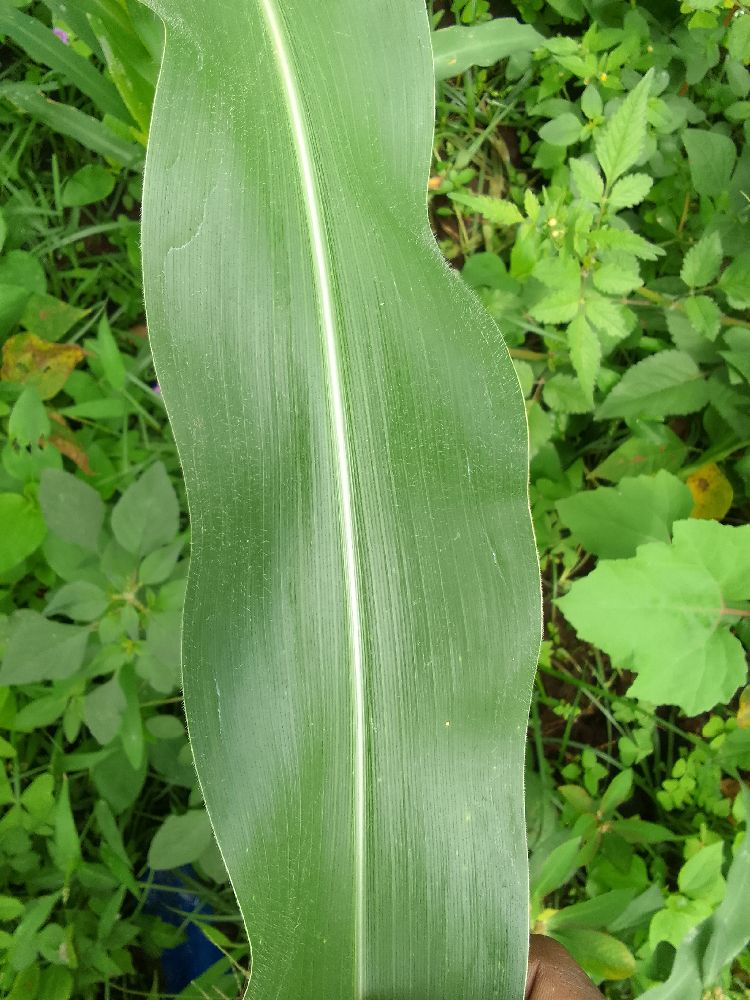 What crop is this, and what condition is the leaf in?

maize, healthy
